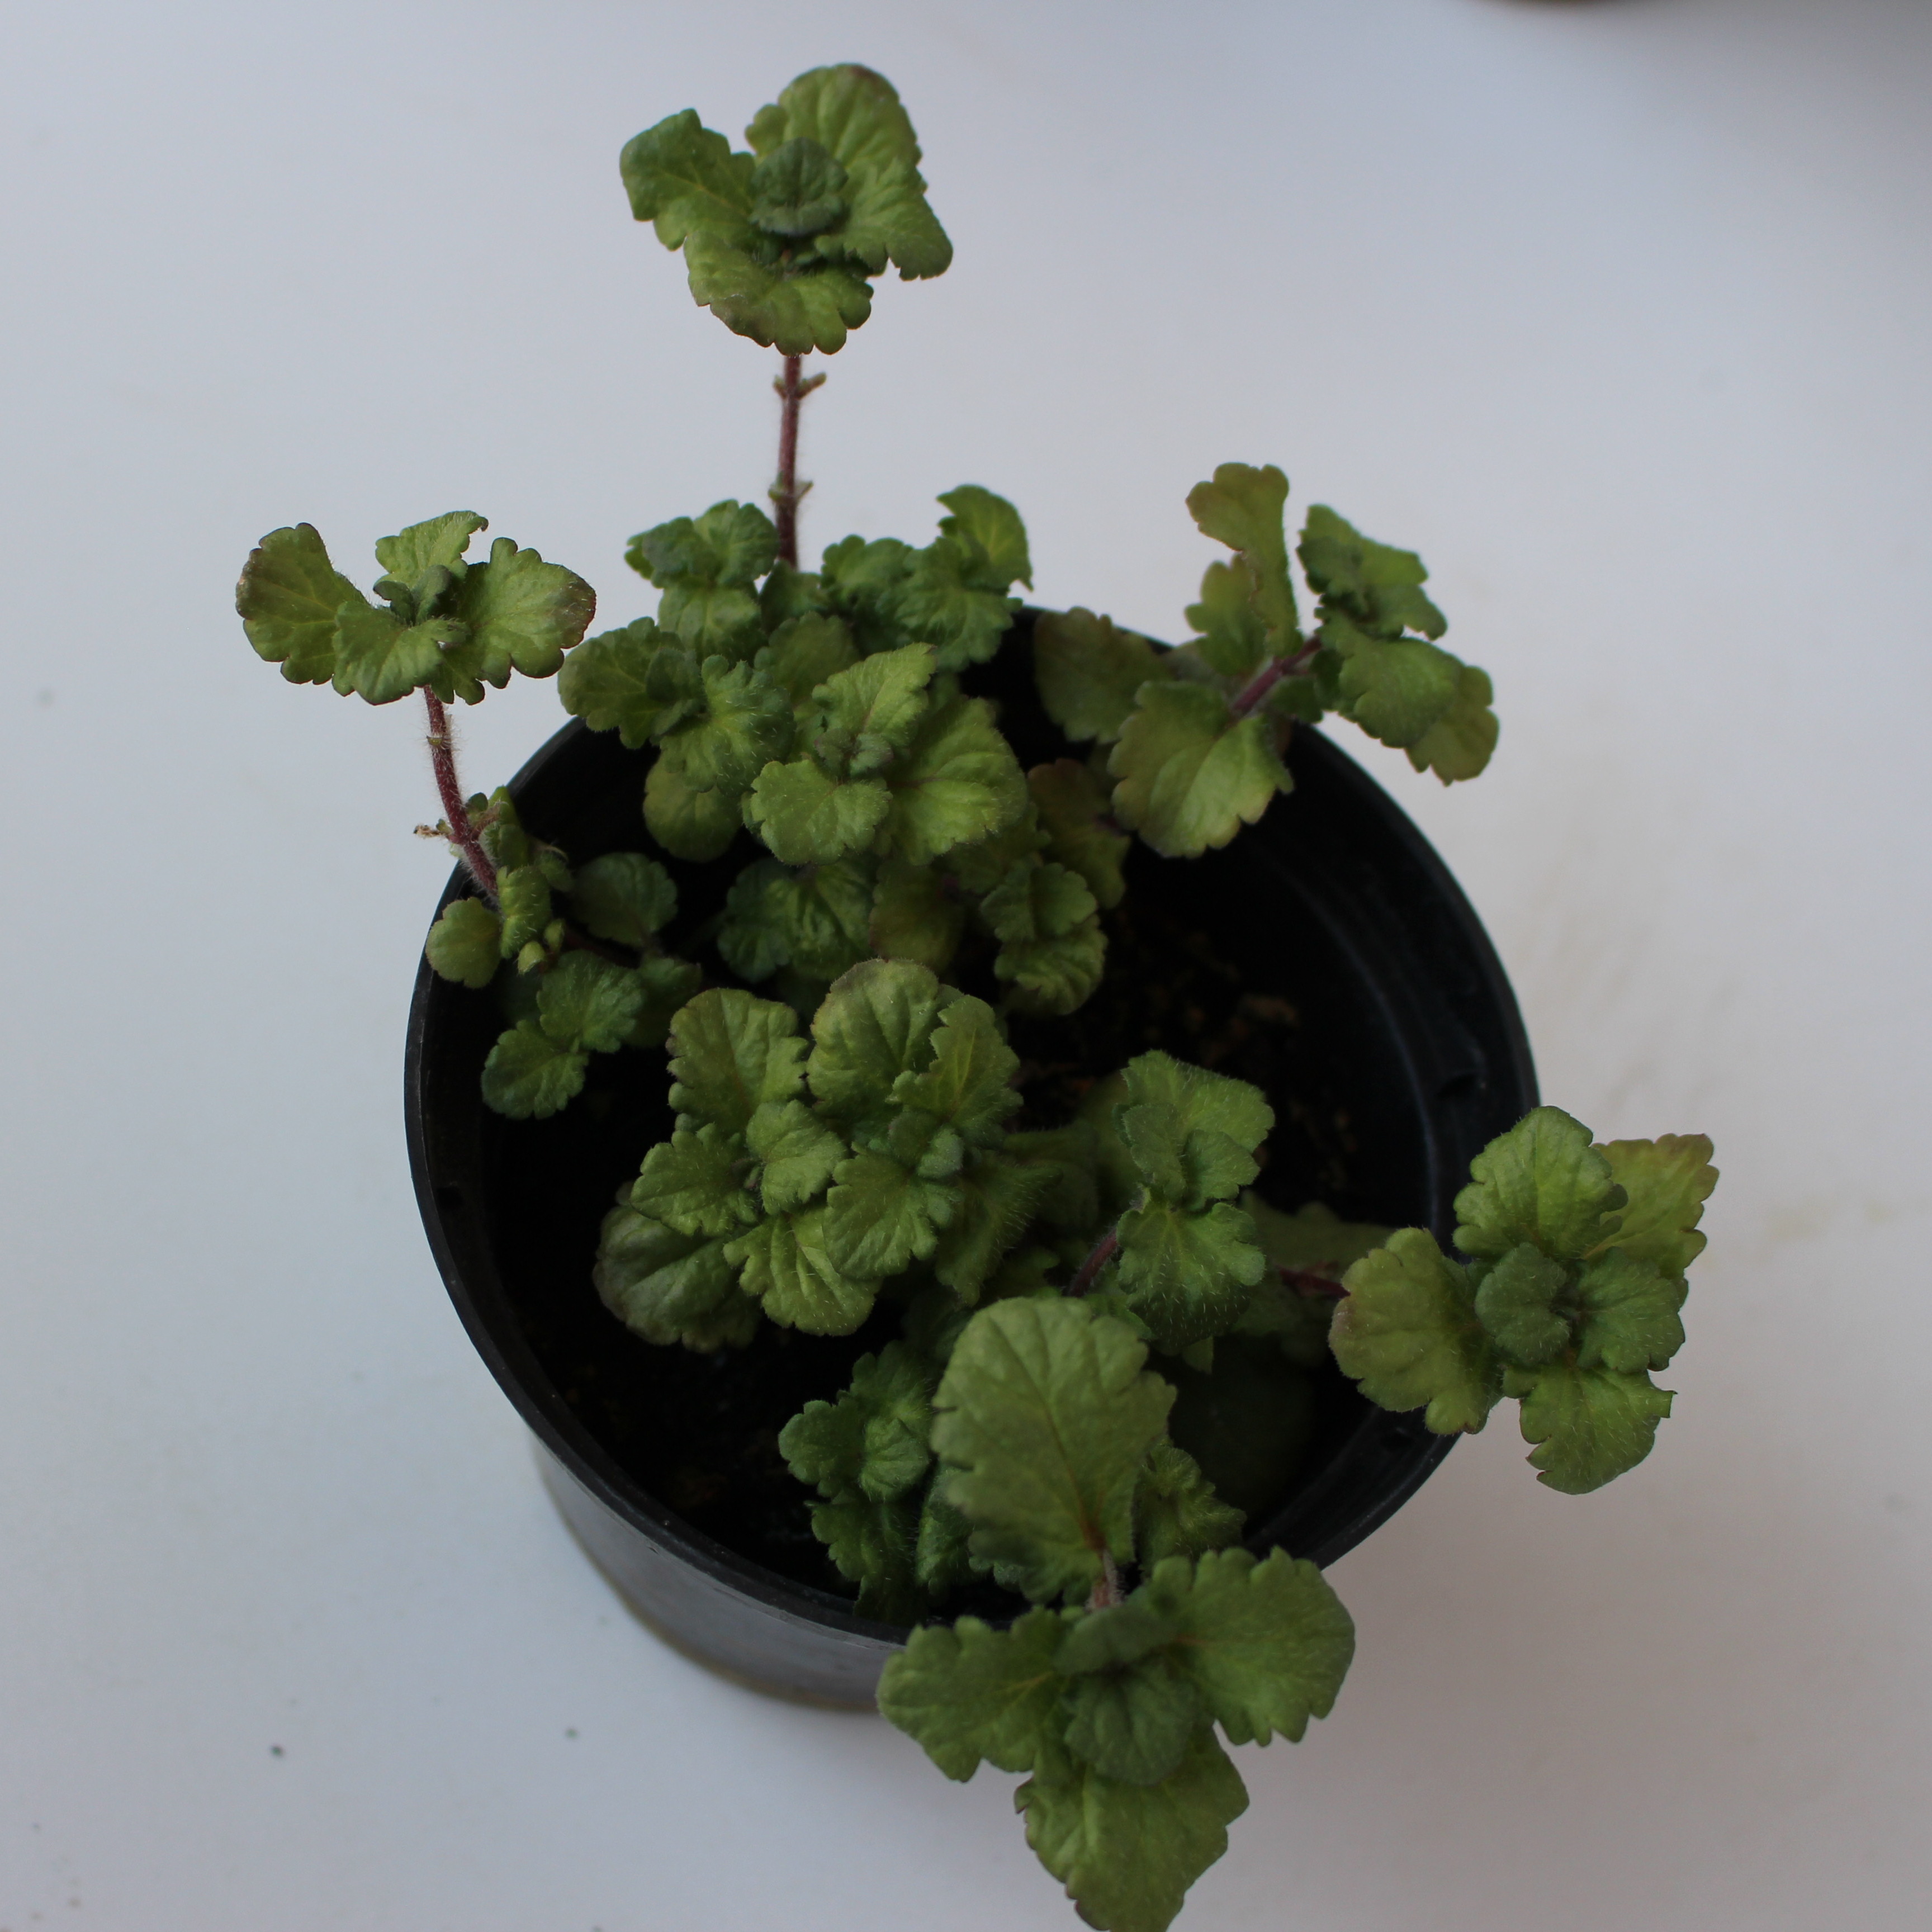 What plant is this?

Veronica persica
